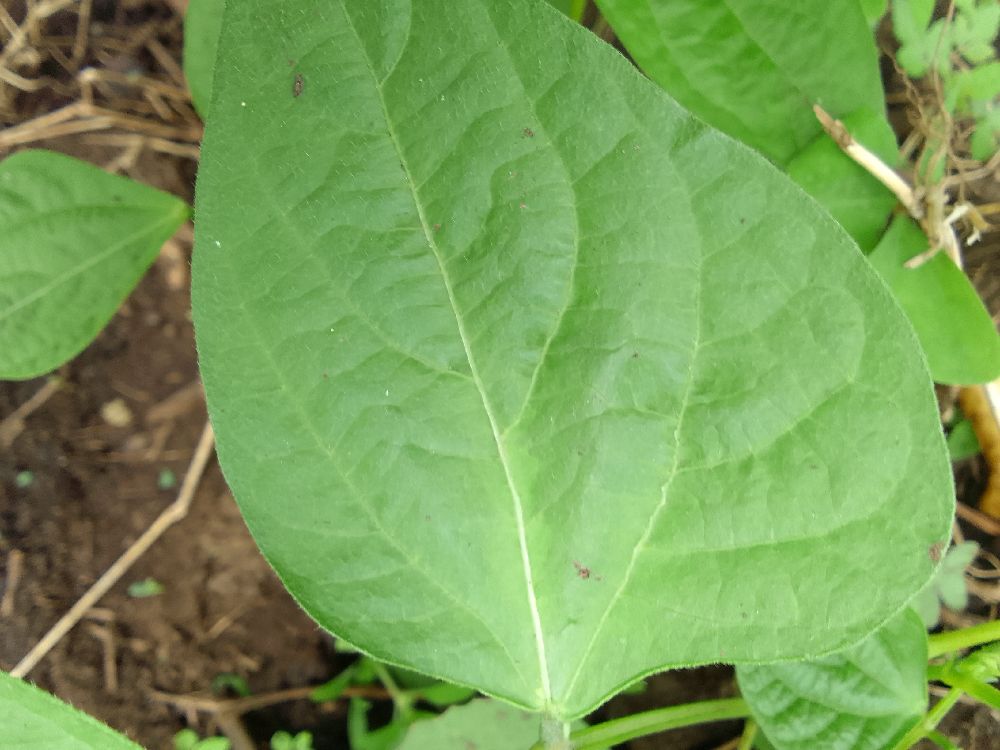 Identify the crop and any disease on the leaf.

common bean, healthy
